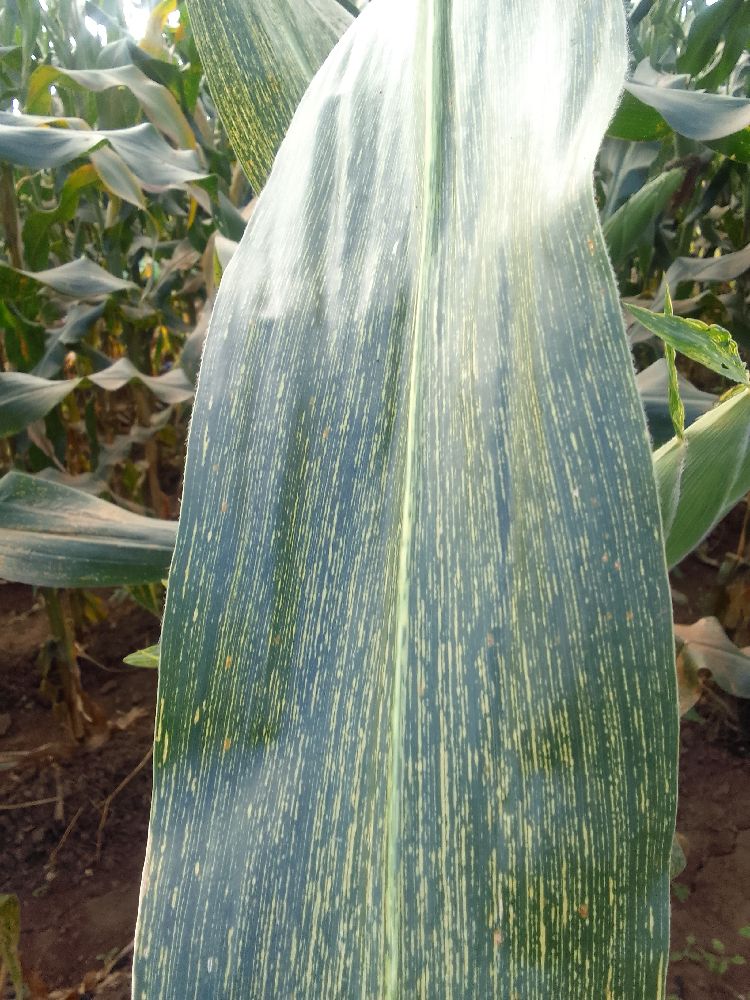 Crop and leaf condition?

maize, maize streak virus
